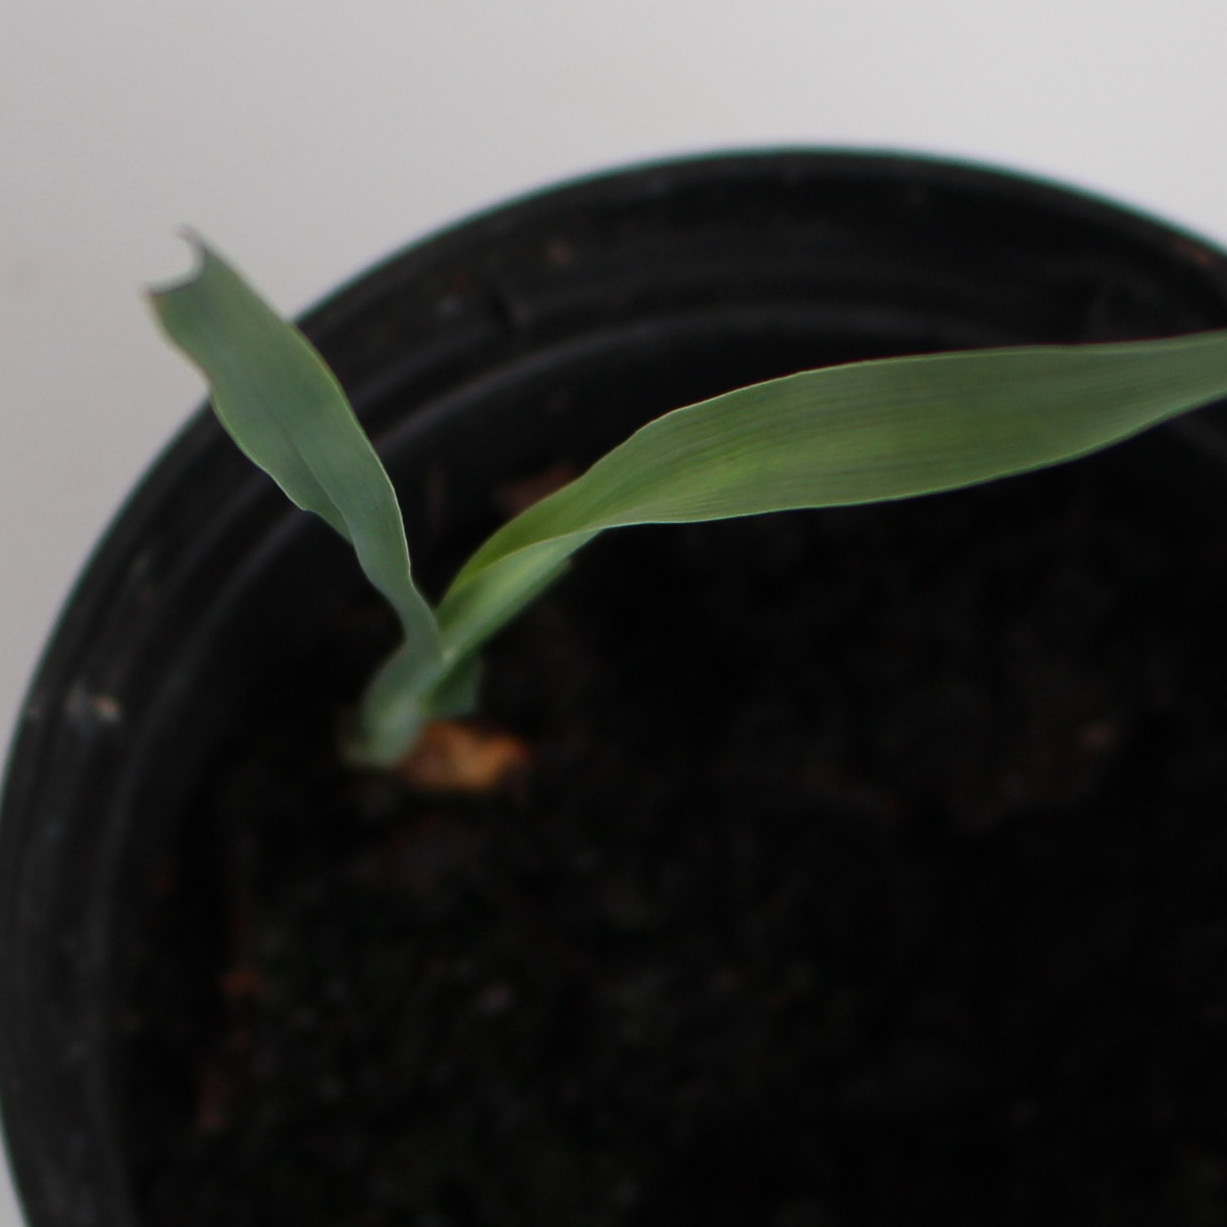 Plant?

Avena sterilis
